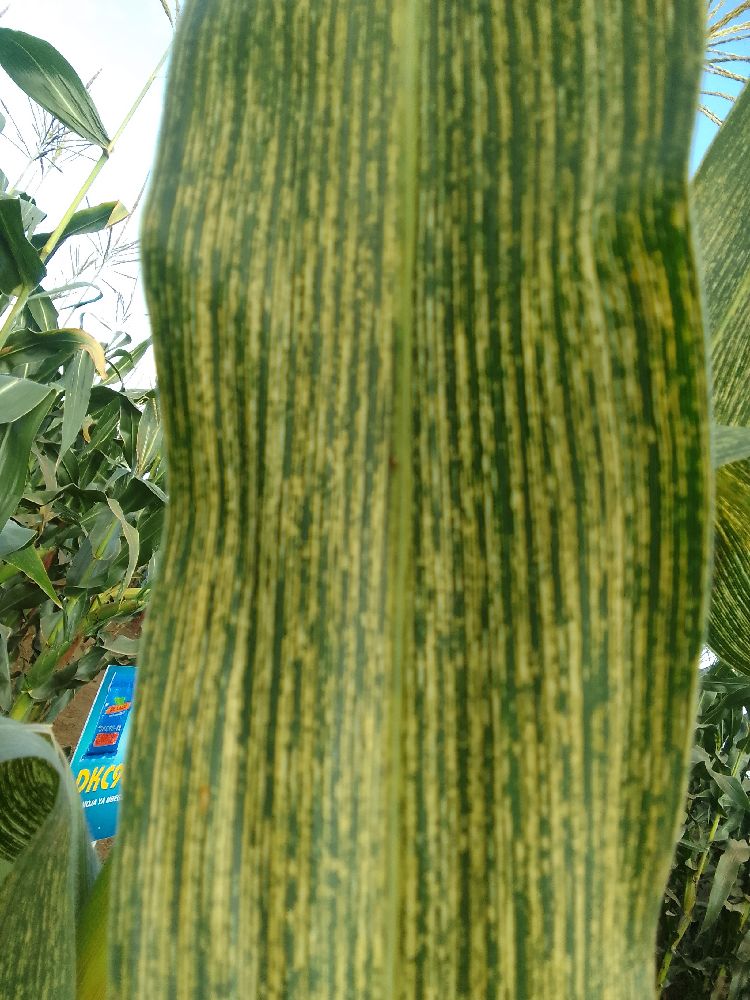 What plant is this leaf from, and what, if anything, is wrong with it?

maize, maize streak virus
